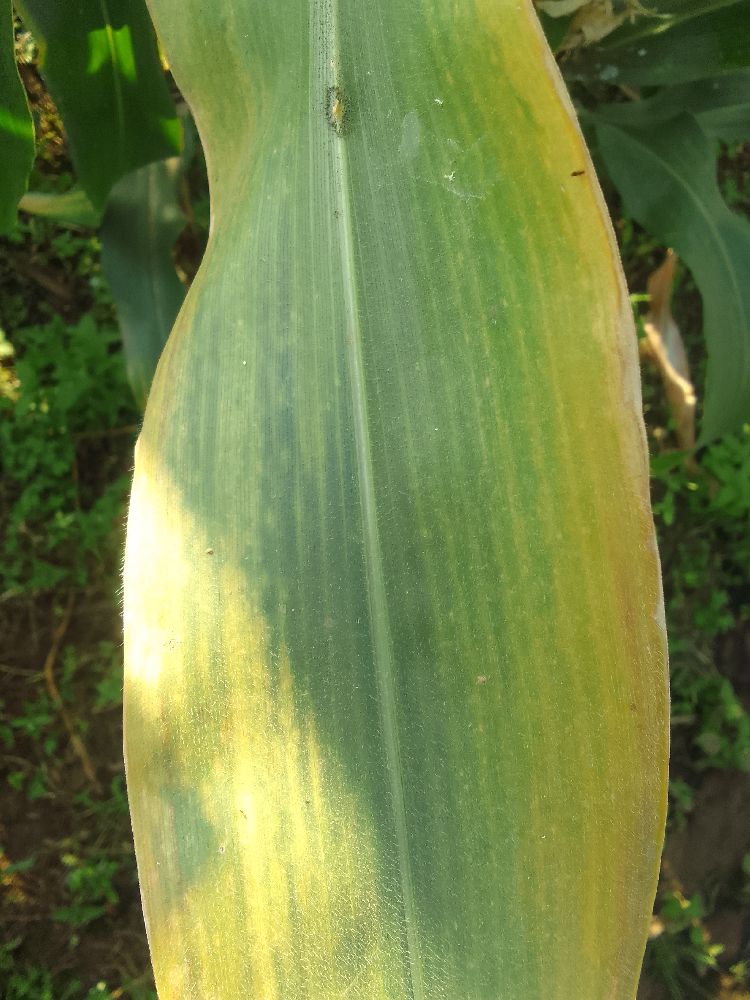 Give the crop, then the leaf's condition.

maize, maize lethal necrosis
